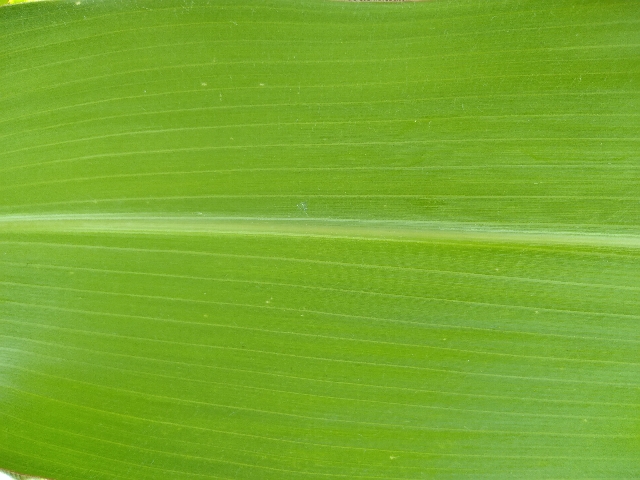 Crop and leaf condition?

maize, healthy
